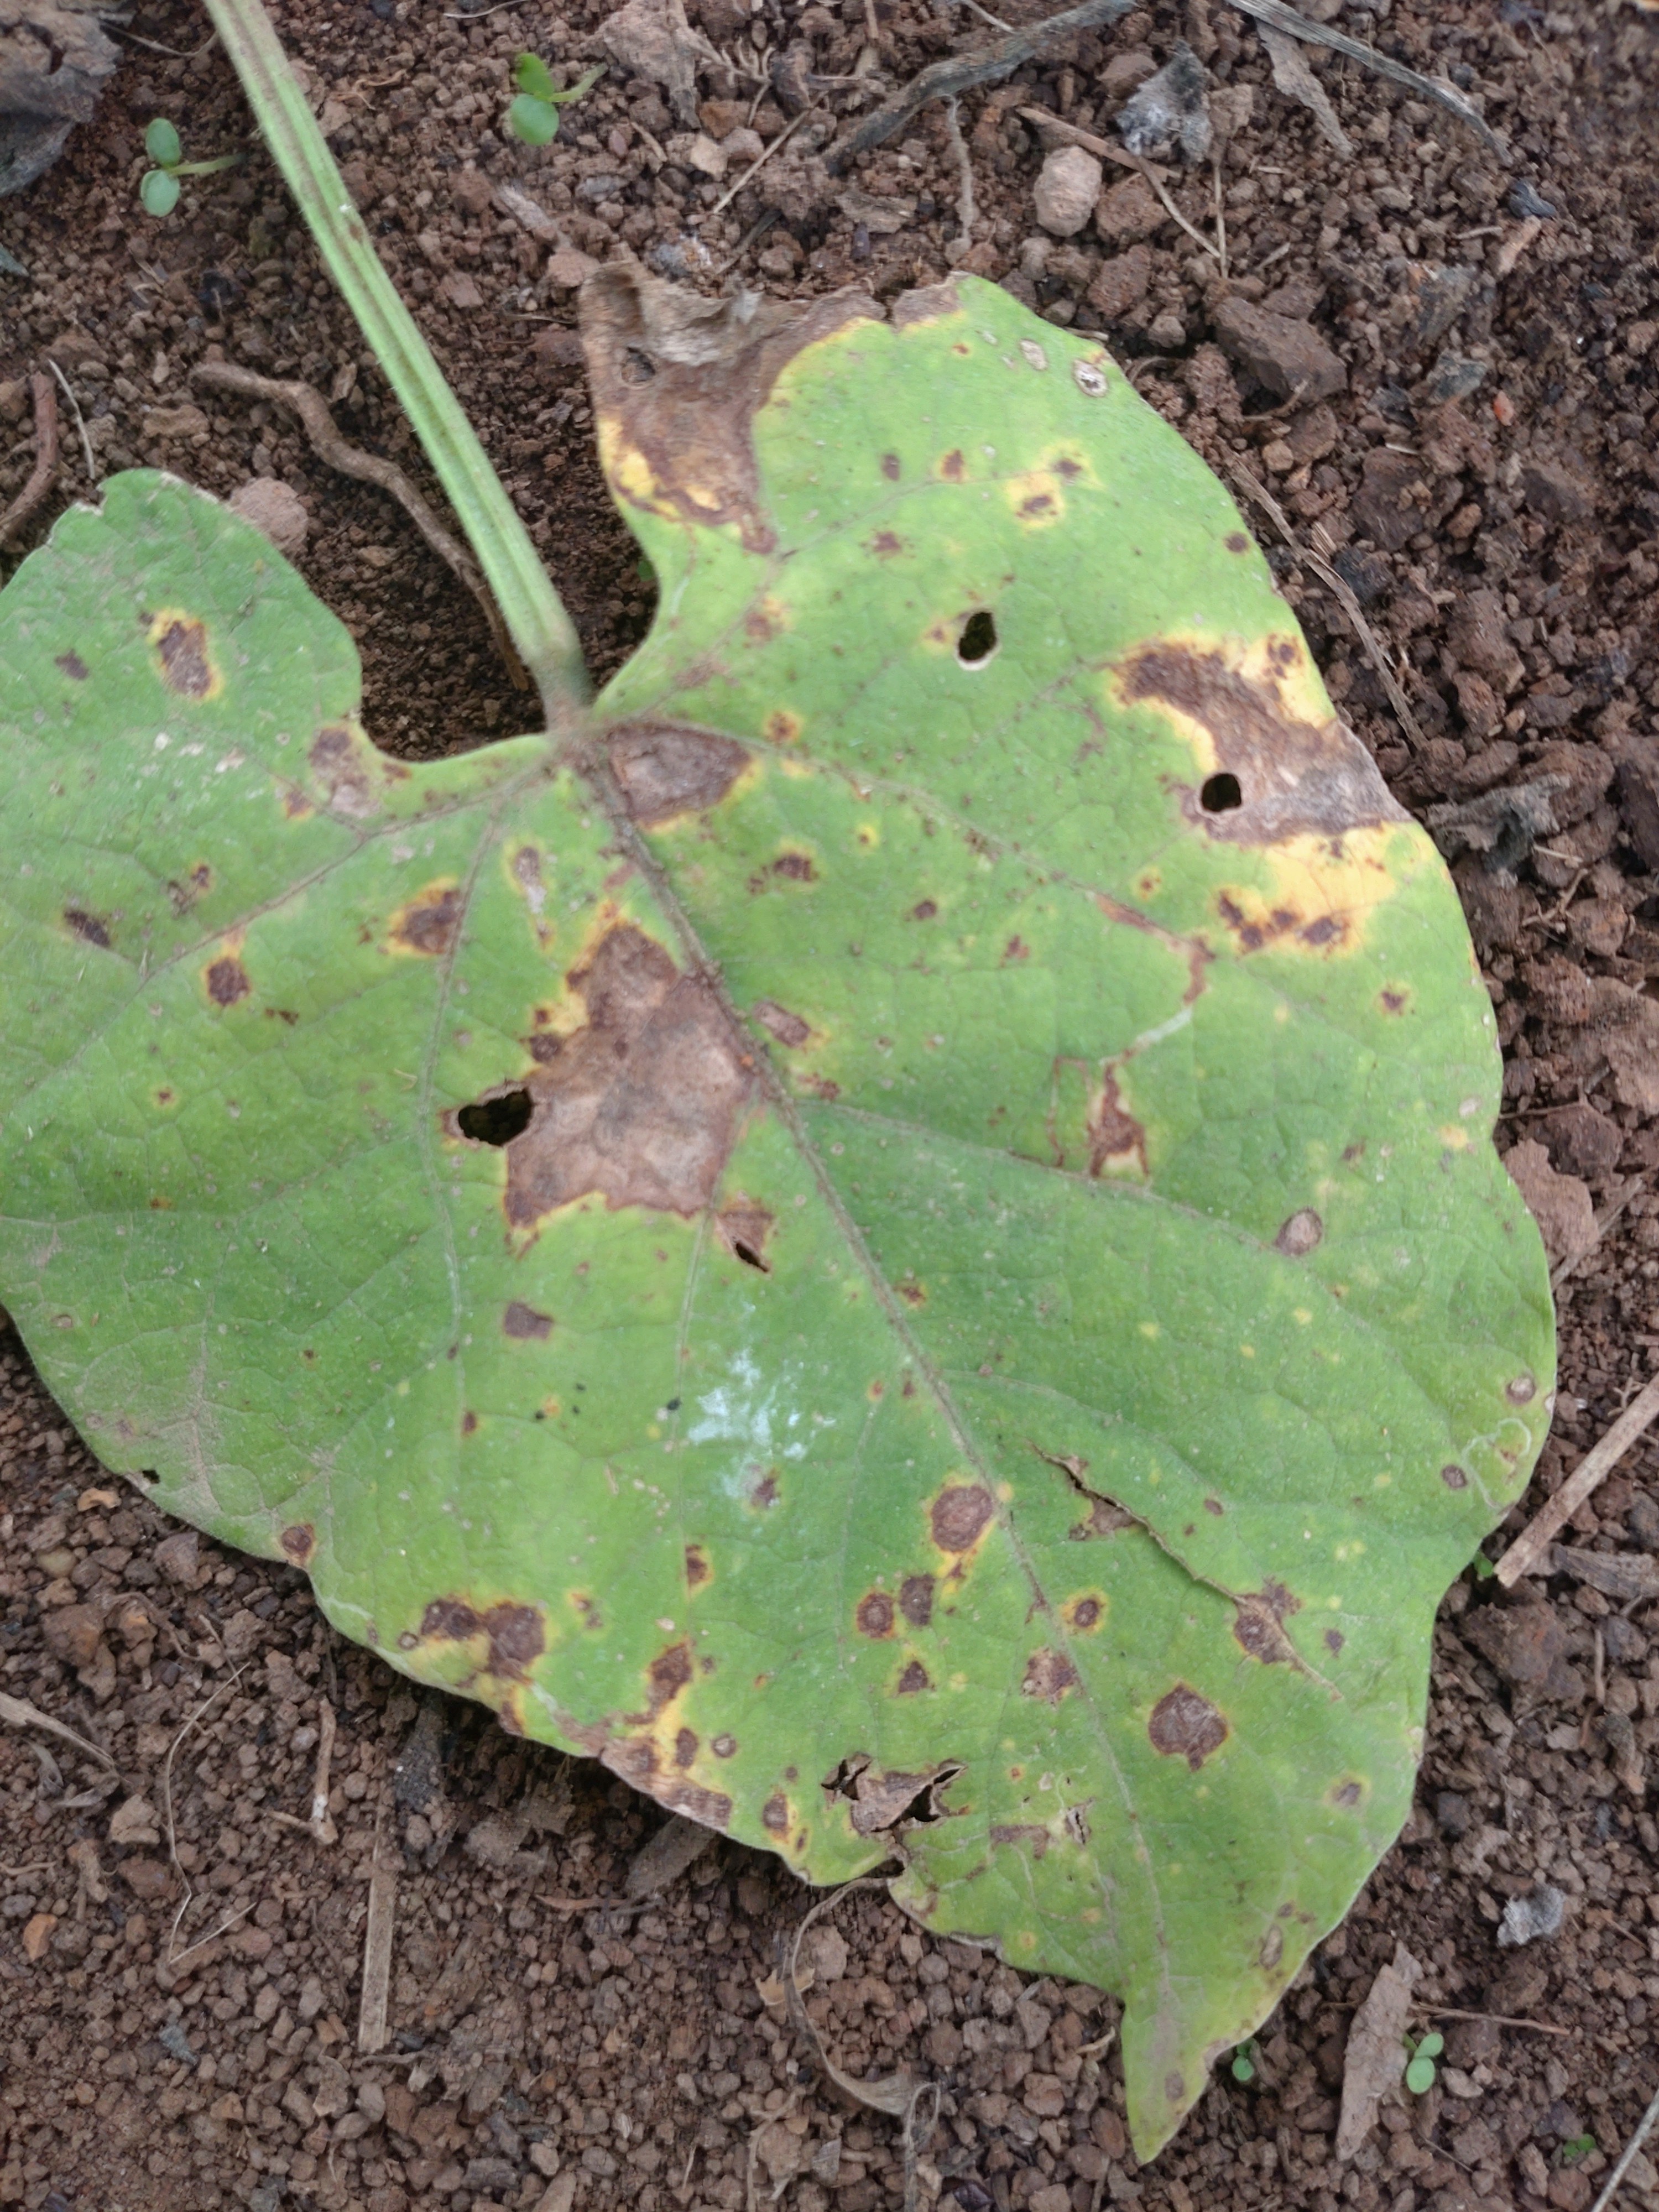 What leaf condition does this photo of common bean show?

rust
